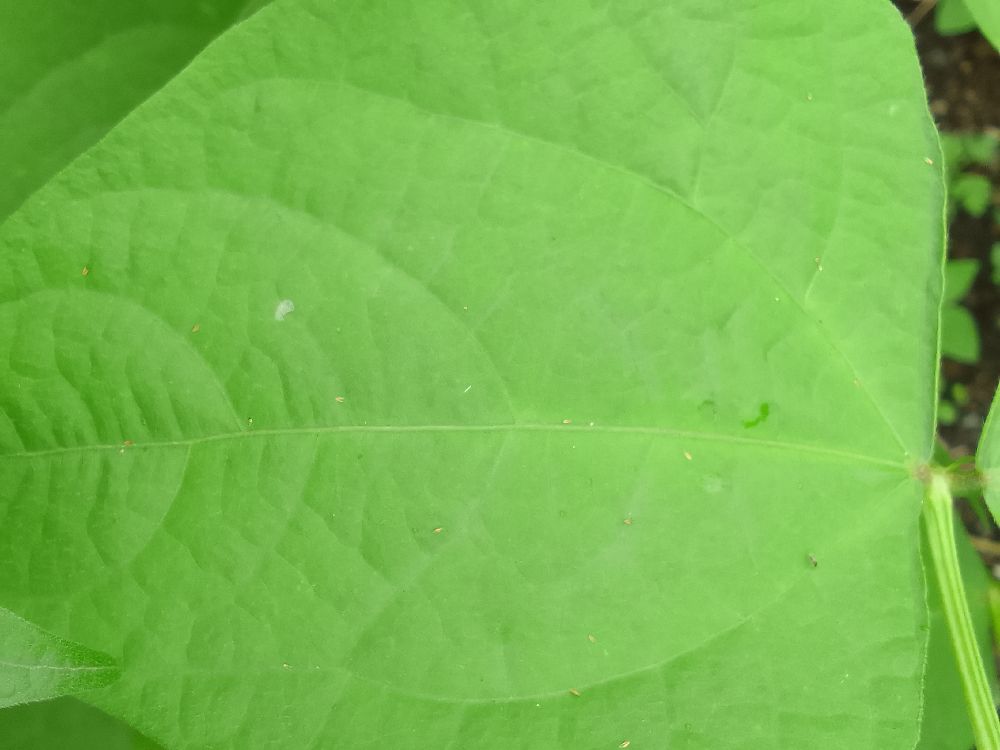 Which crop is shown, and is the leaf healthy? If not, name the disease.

common bean, healthy
